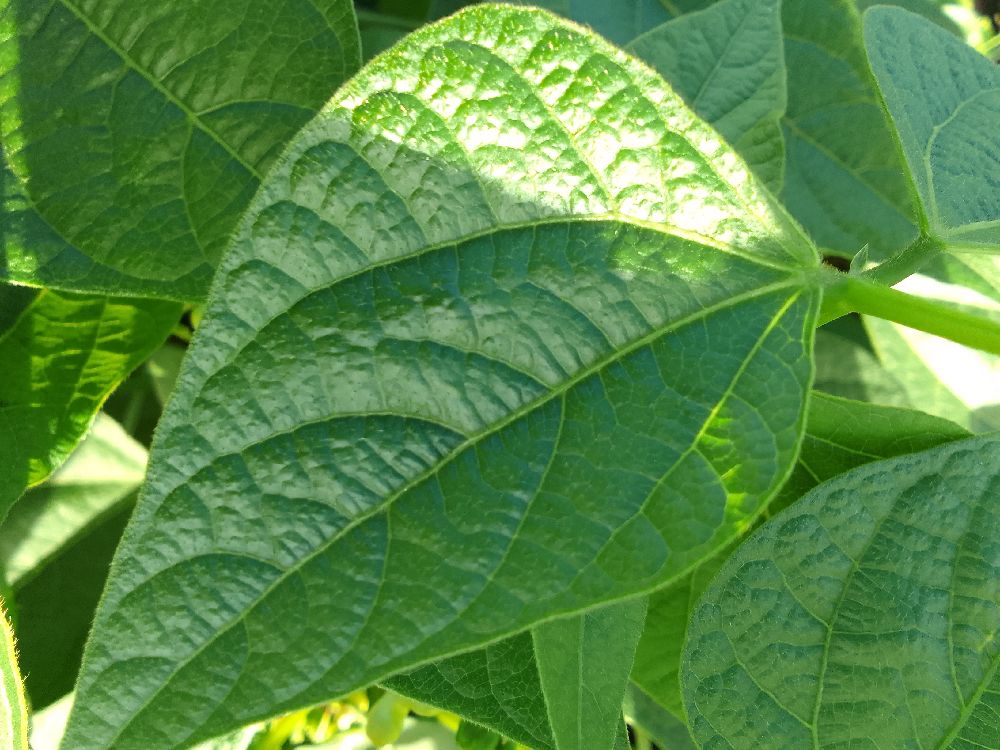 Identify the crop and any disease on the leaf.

common bean, healthy
